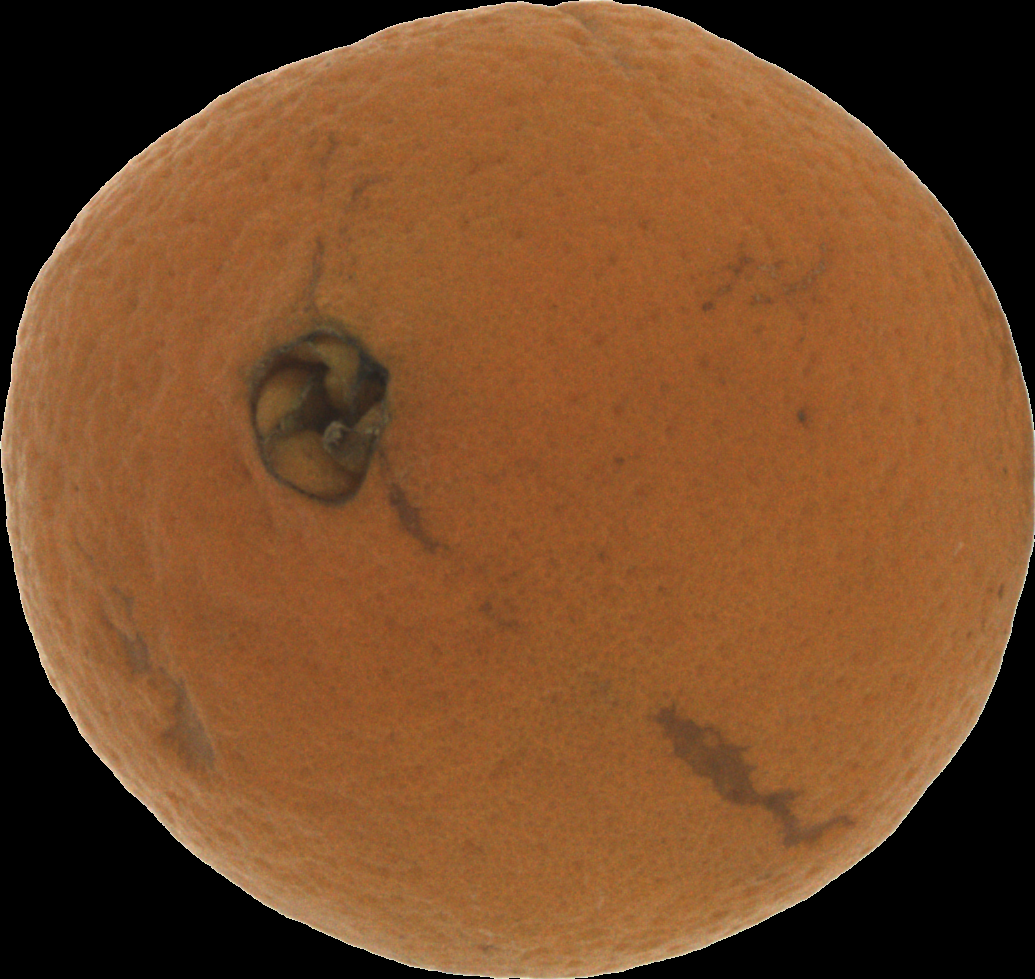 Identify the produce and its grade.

orange, bad
